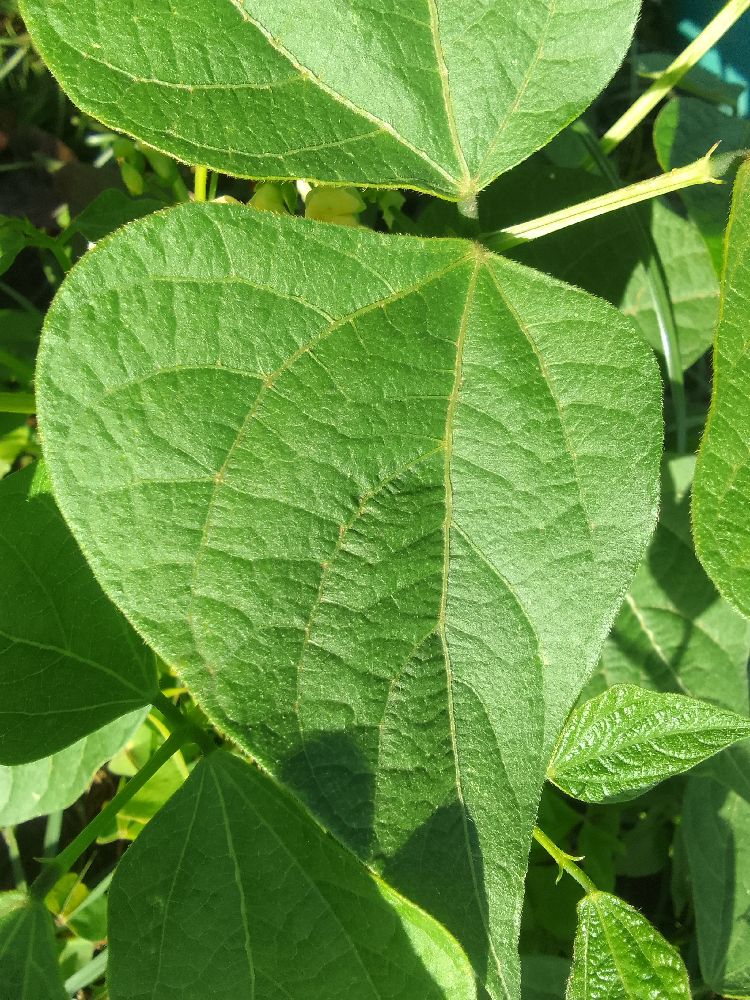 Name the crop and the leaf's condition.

common bean, healthy
